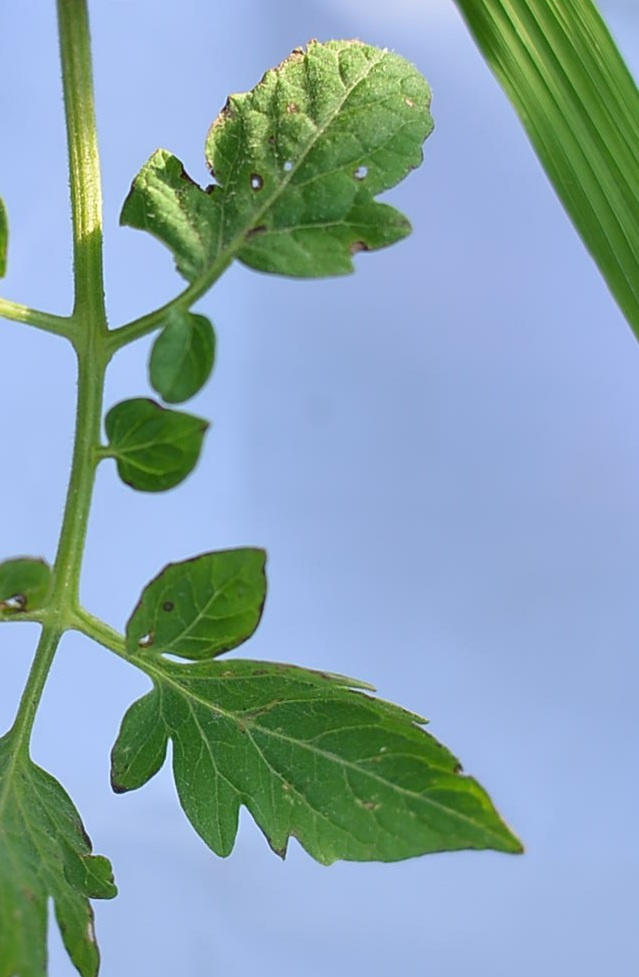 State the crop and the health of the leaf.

tomato, infected
